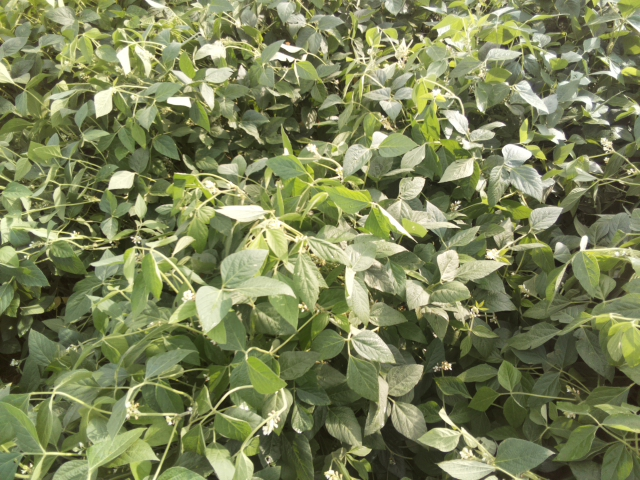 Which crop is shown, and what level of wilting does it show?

soybean, leaves with no wilting
